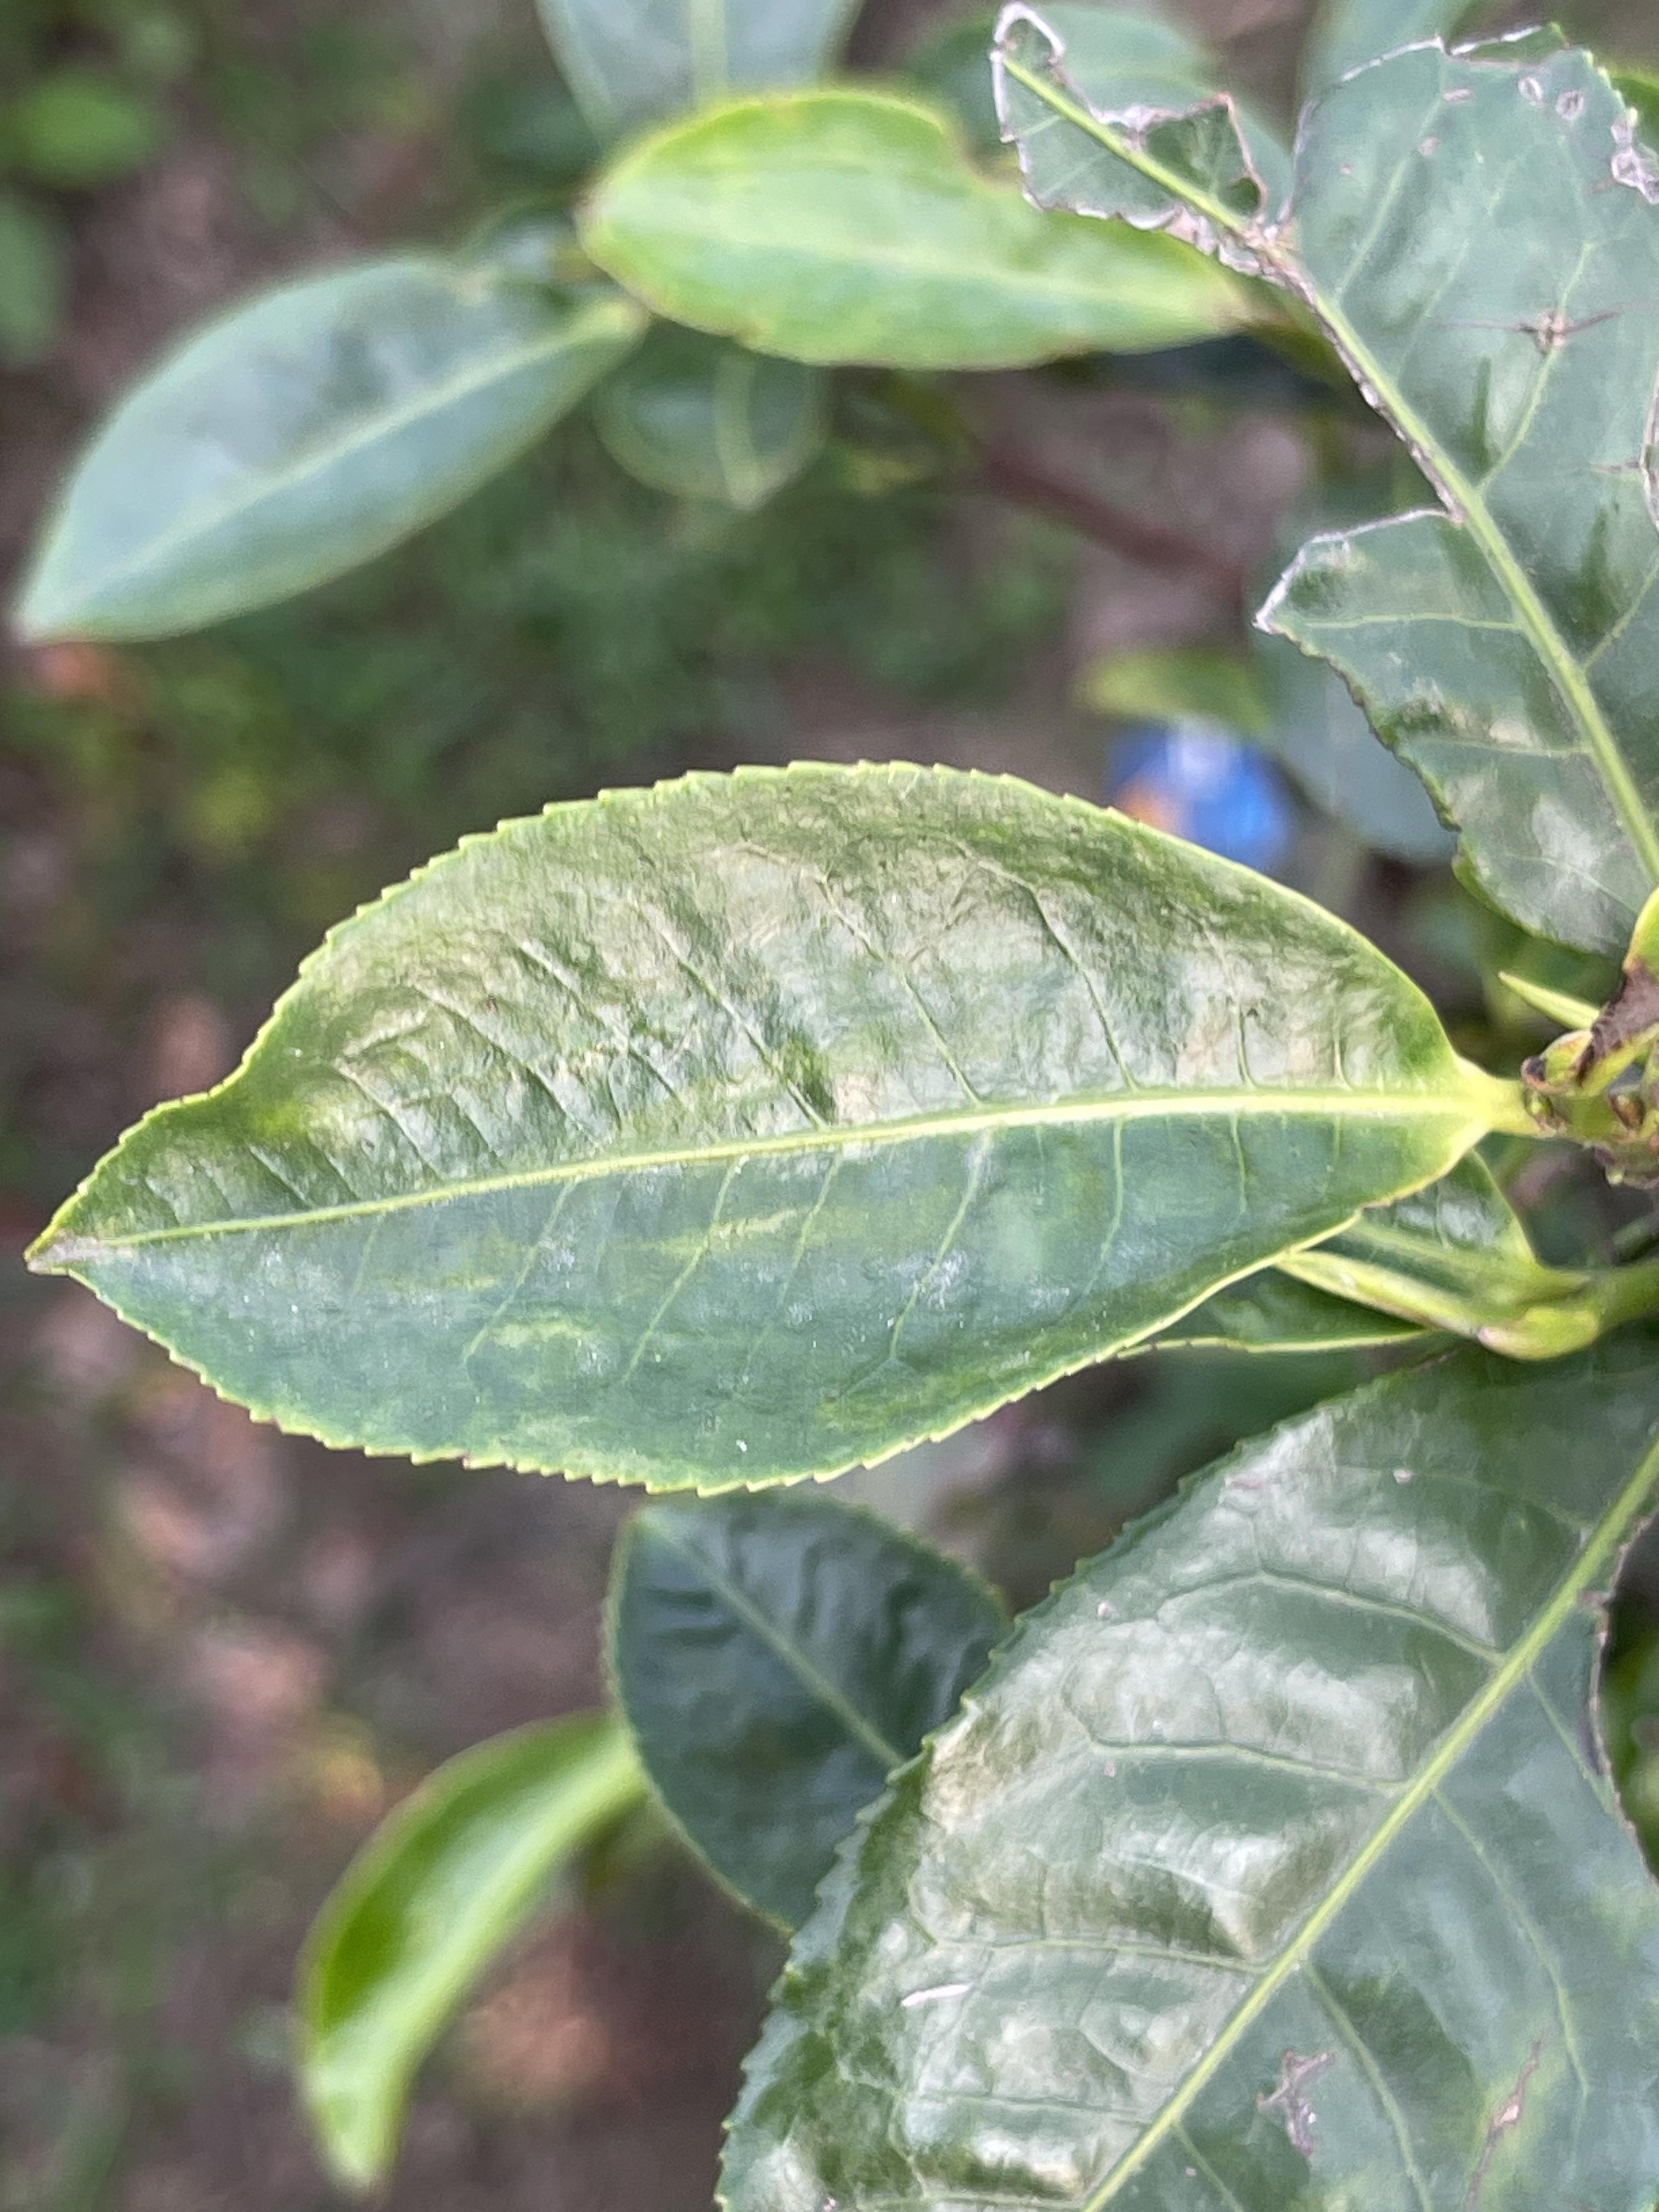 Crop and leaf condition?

tea, healthy leaf
